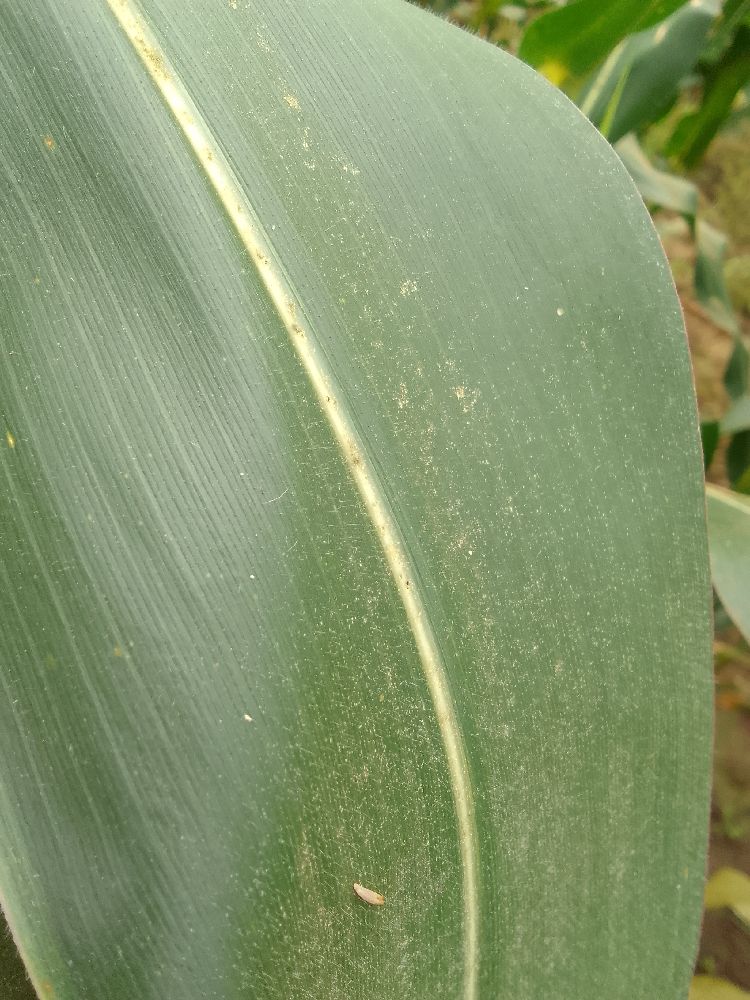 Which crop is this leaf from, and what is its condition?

maize, healthy
